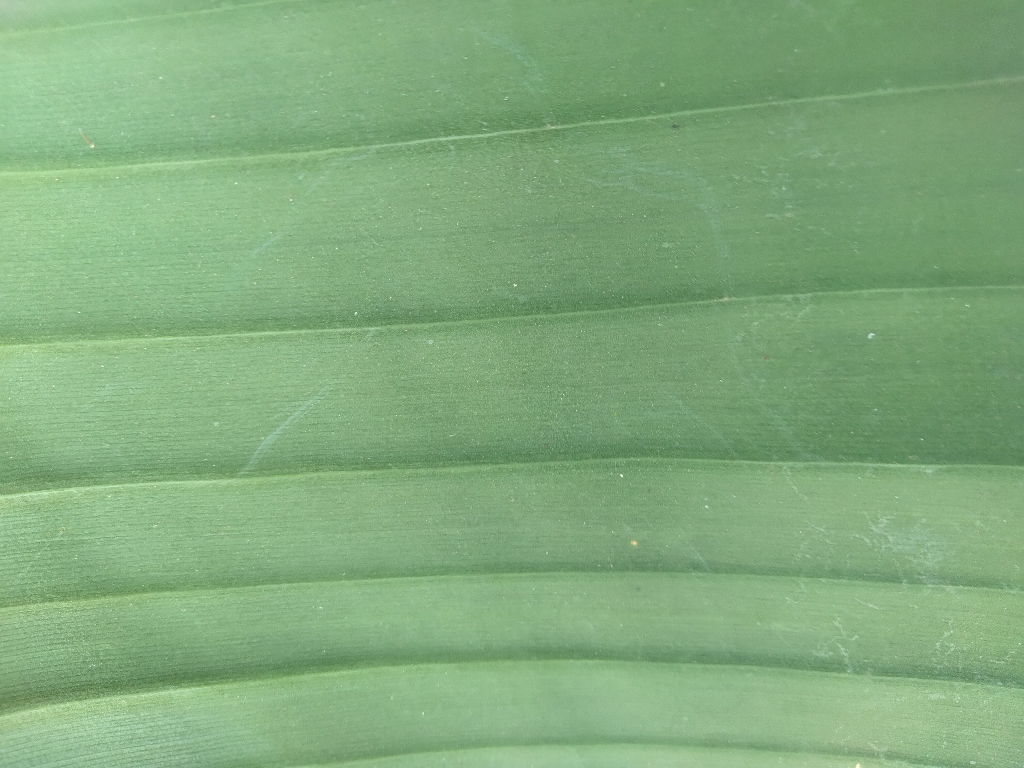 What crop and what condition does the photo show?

banana, healthy
